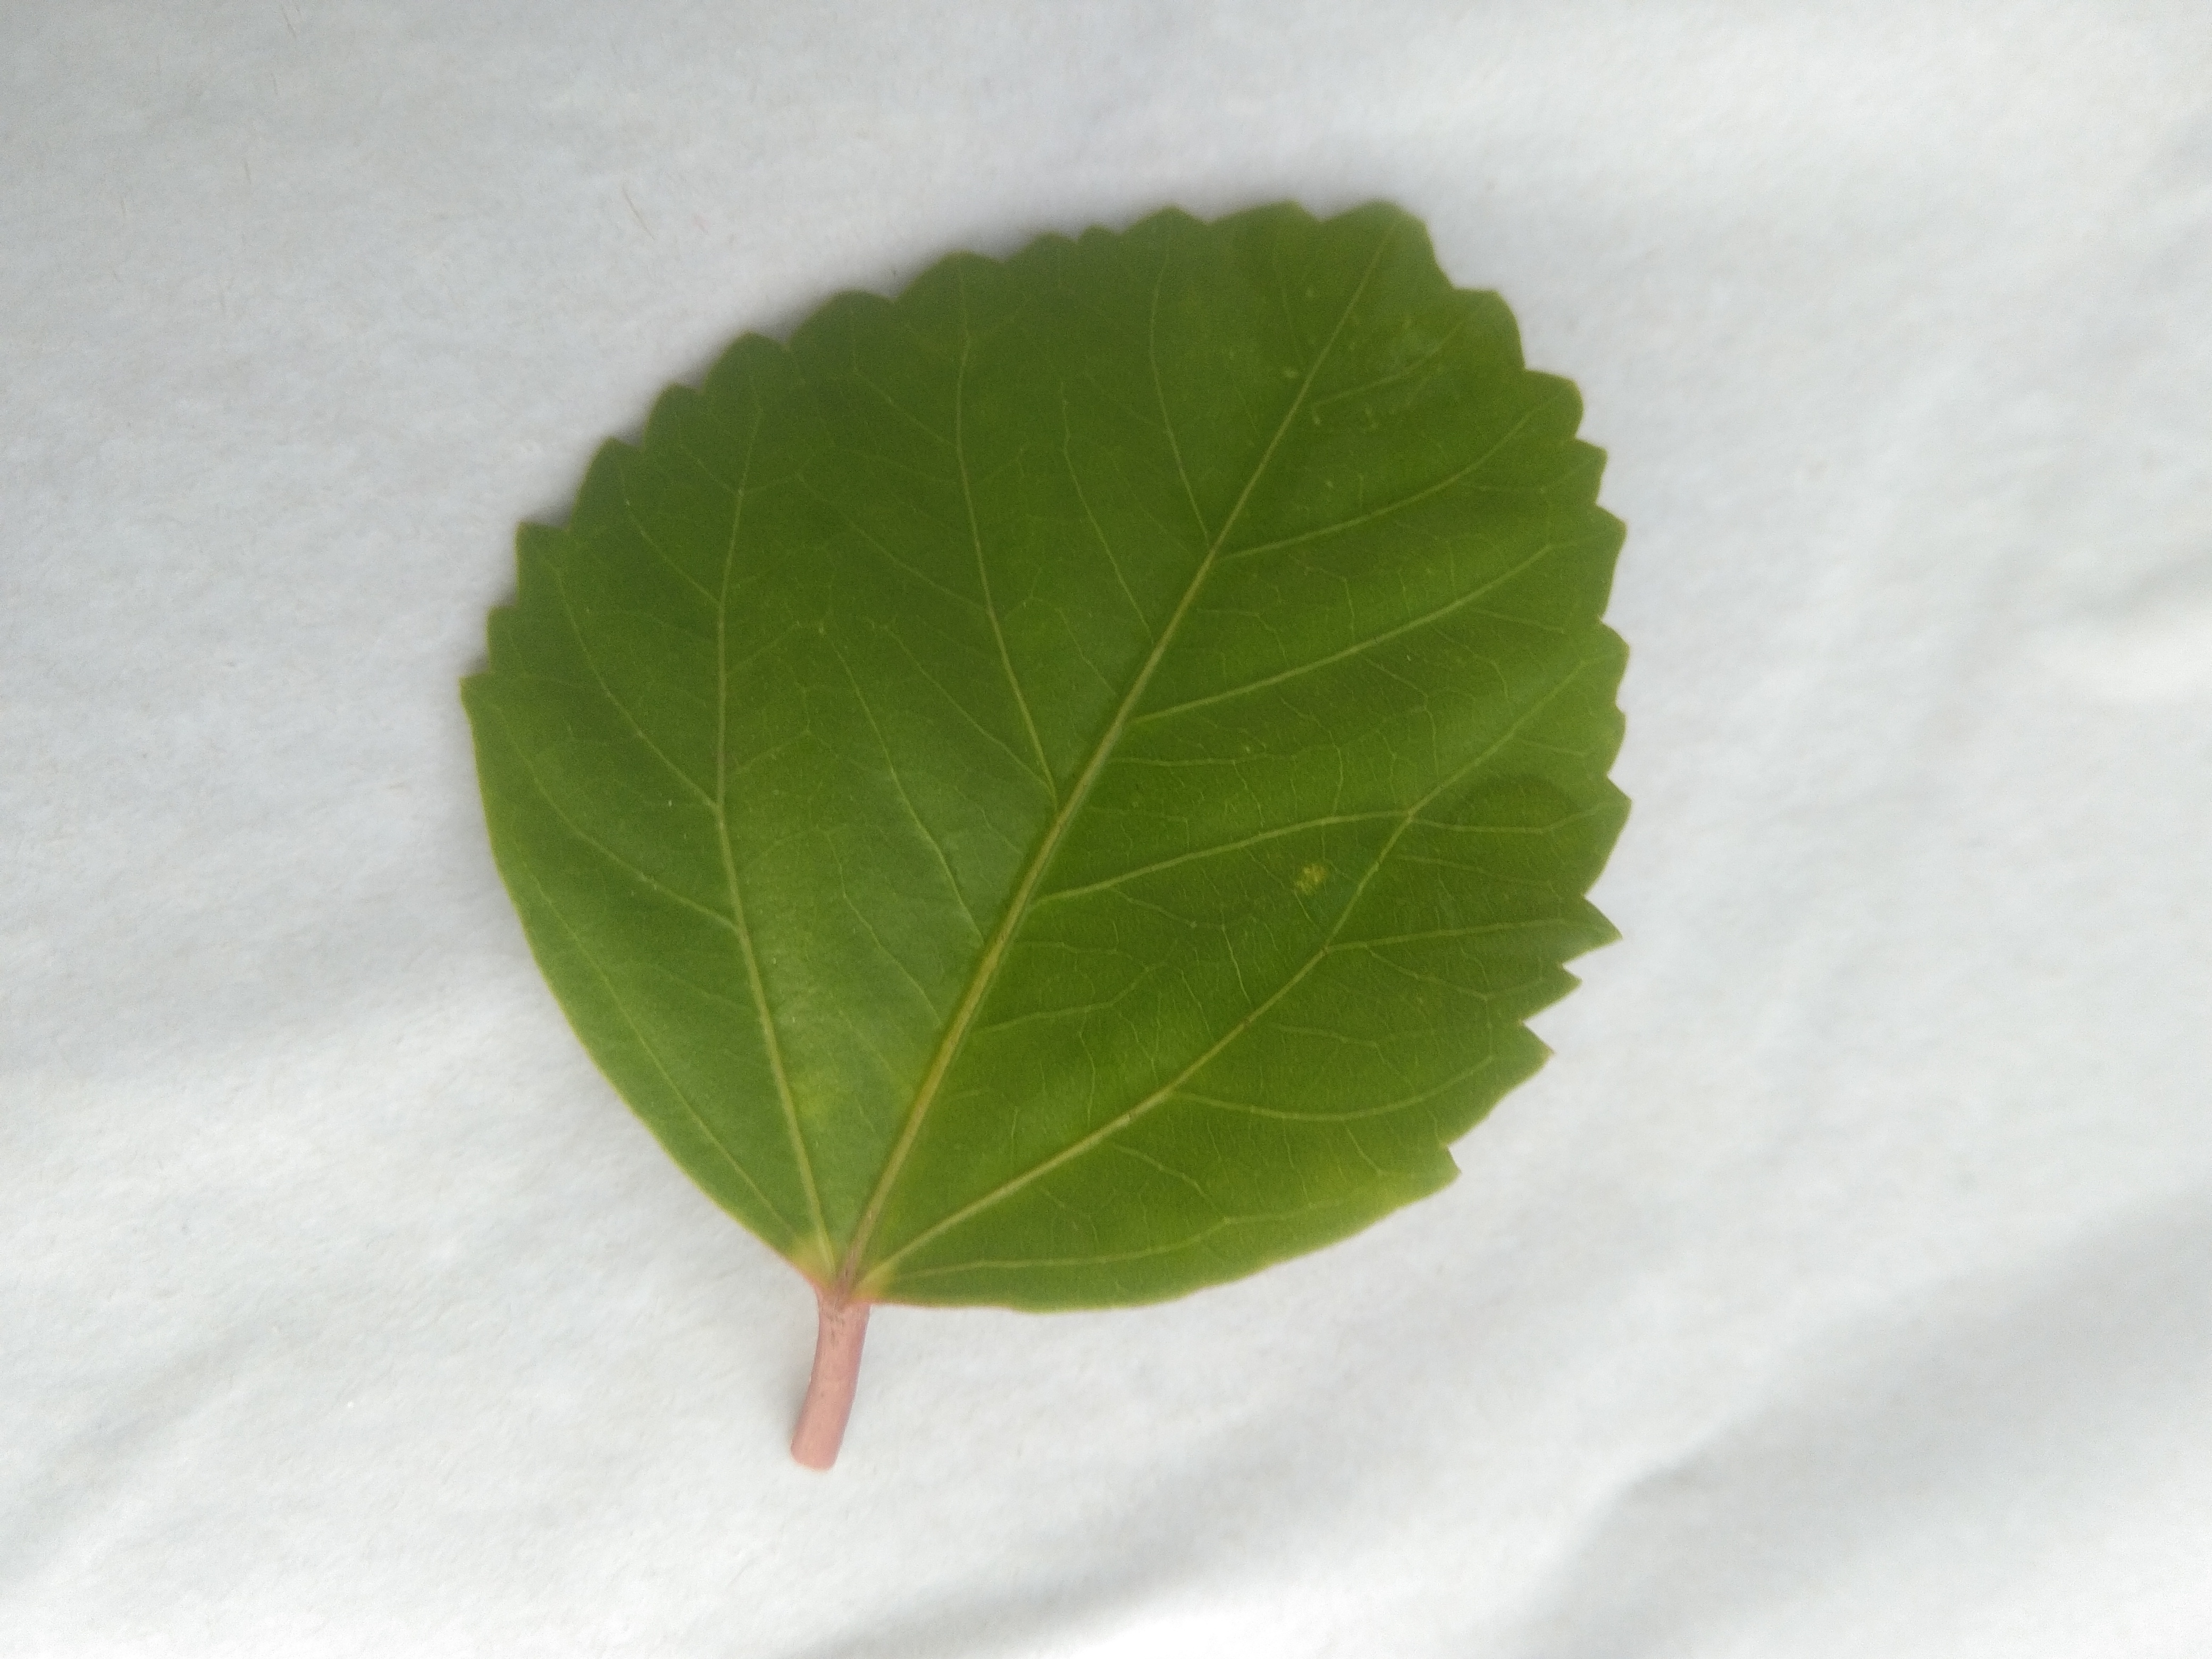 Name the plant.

hibiscus
